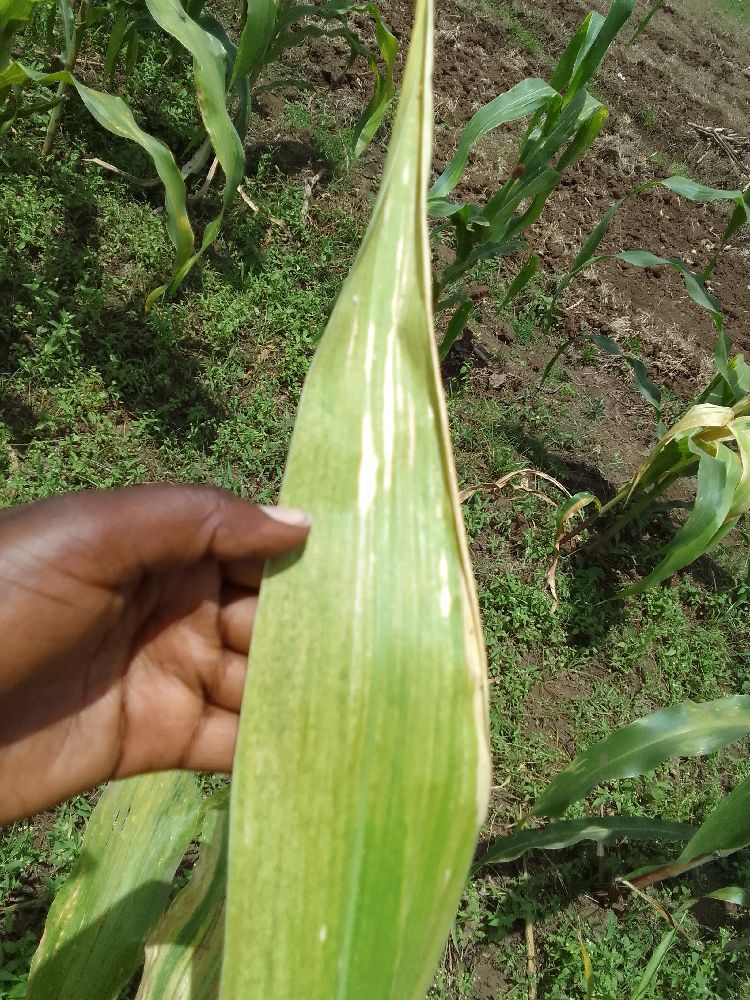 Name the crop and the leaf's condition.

maize, maize lethal necrosis
